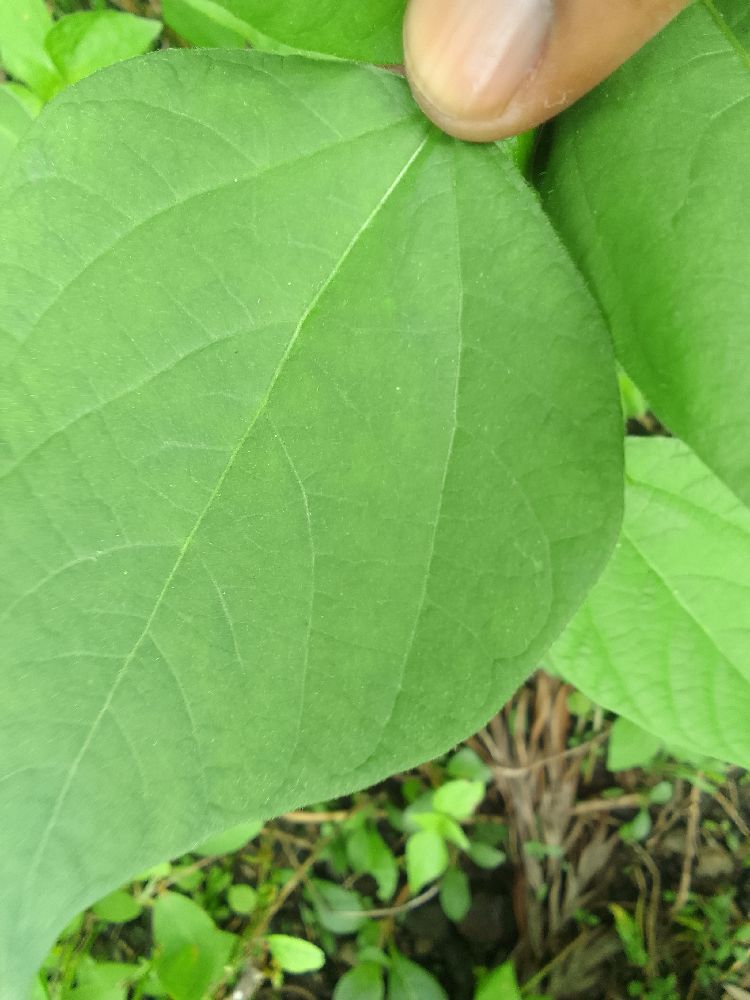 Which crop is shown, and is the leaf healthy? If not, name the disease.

common bean, healthy
